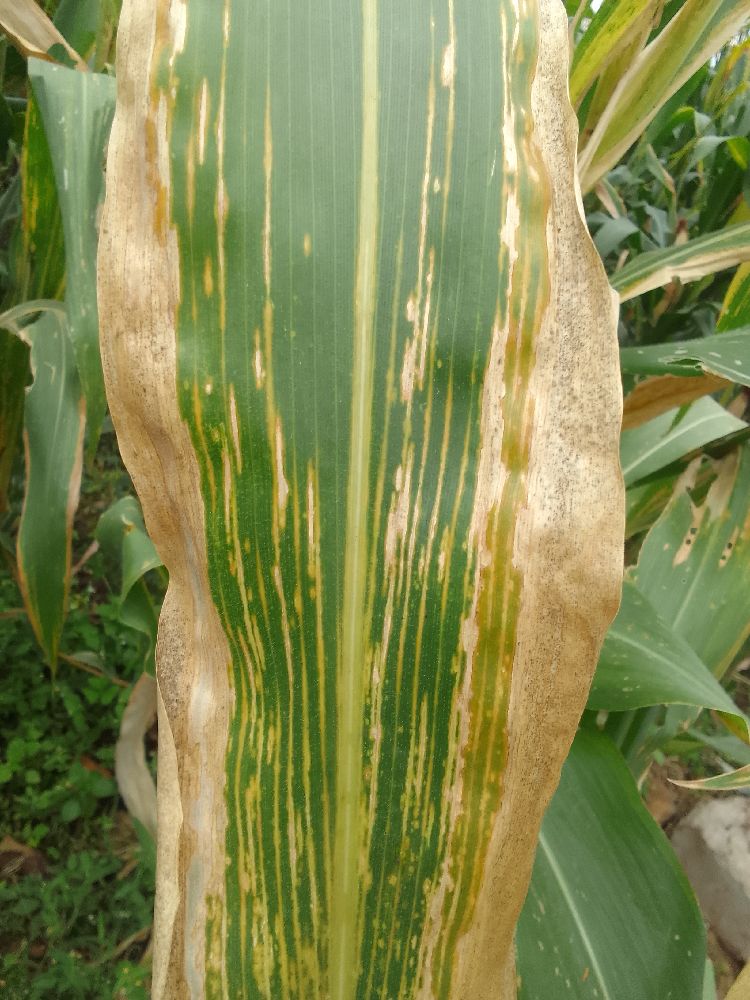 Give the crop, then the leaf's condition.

maize, maize lethal necrosis
